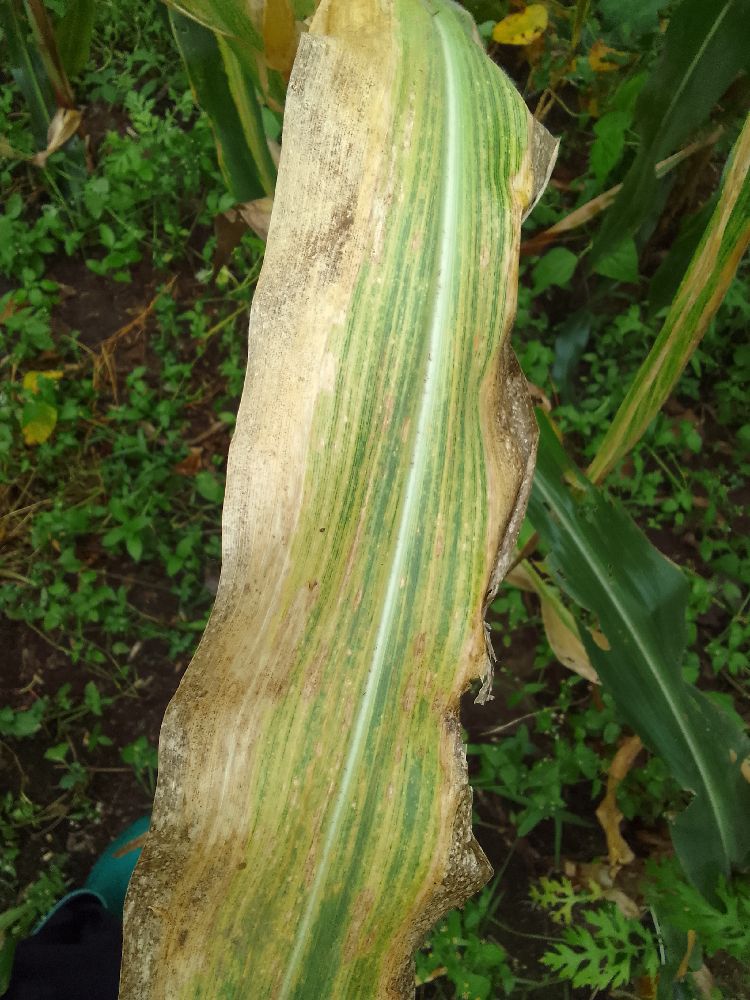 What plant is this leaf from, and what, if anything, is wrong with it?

maize, maize lethal necrosis
